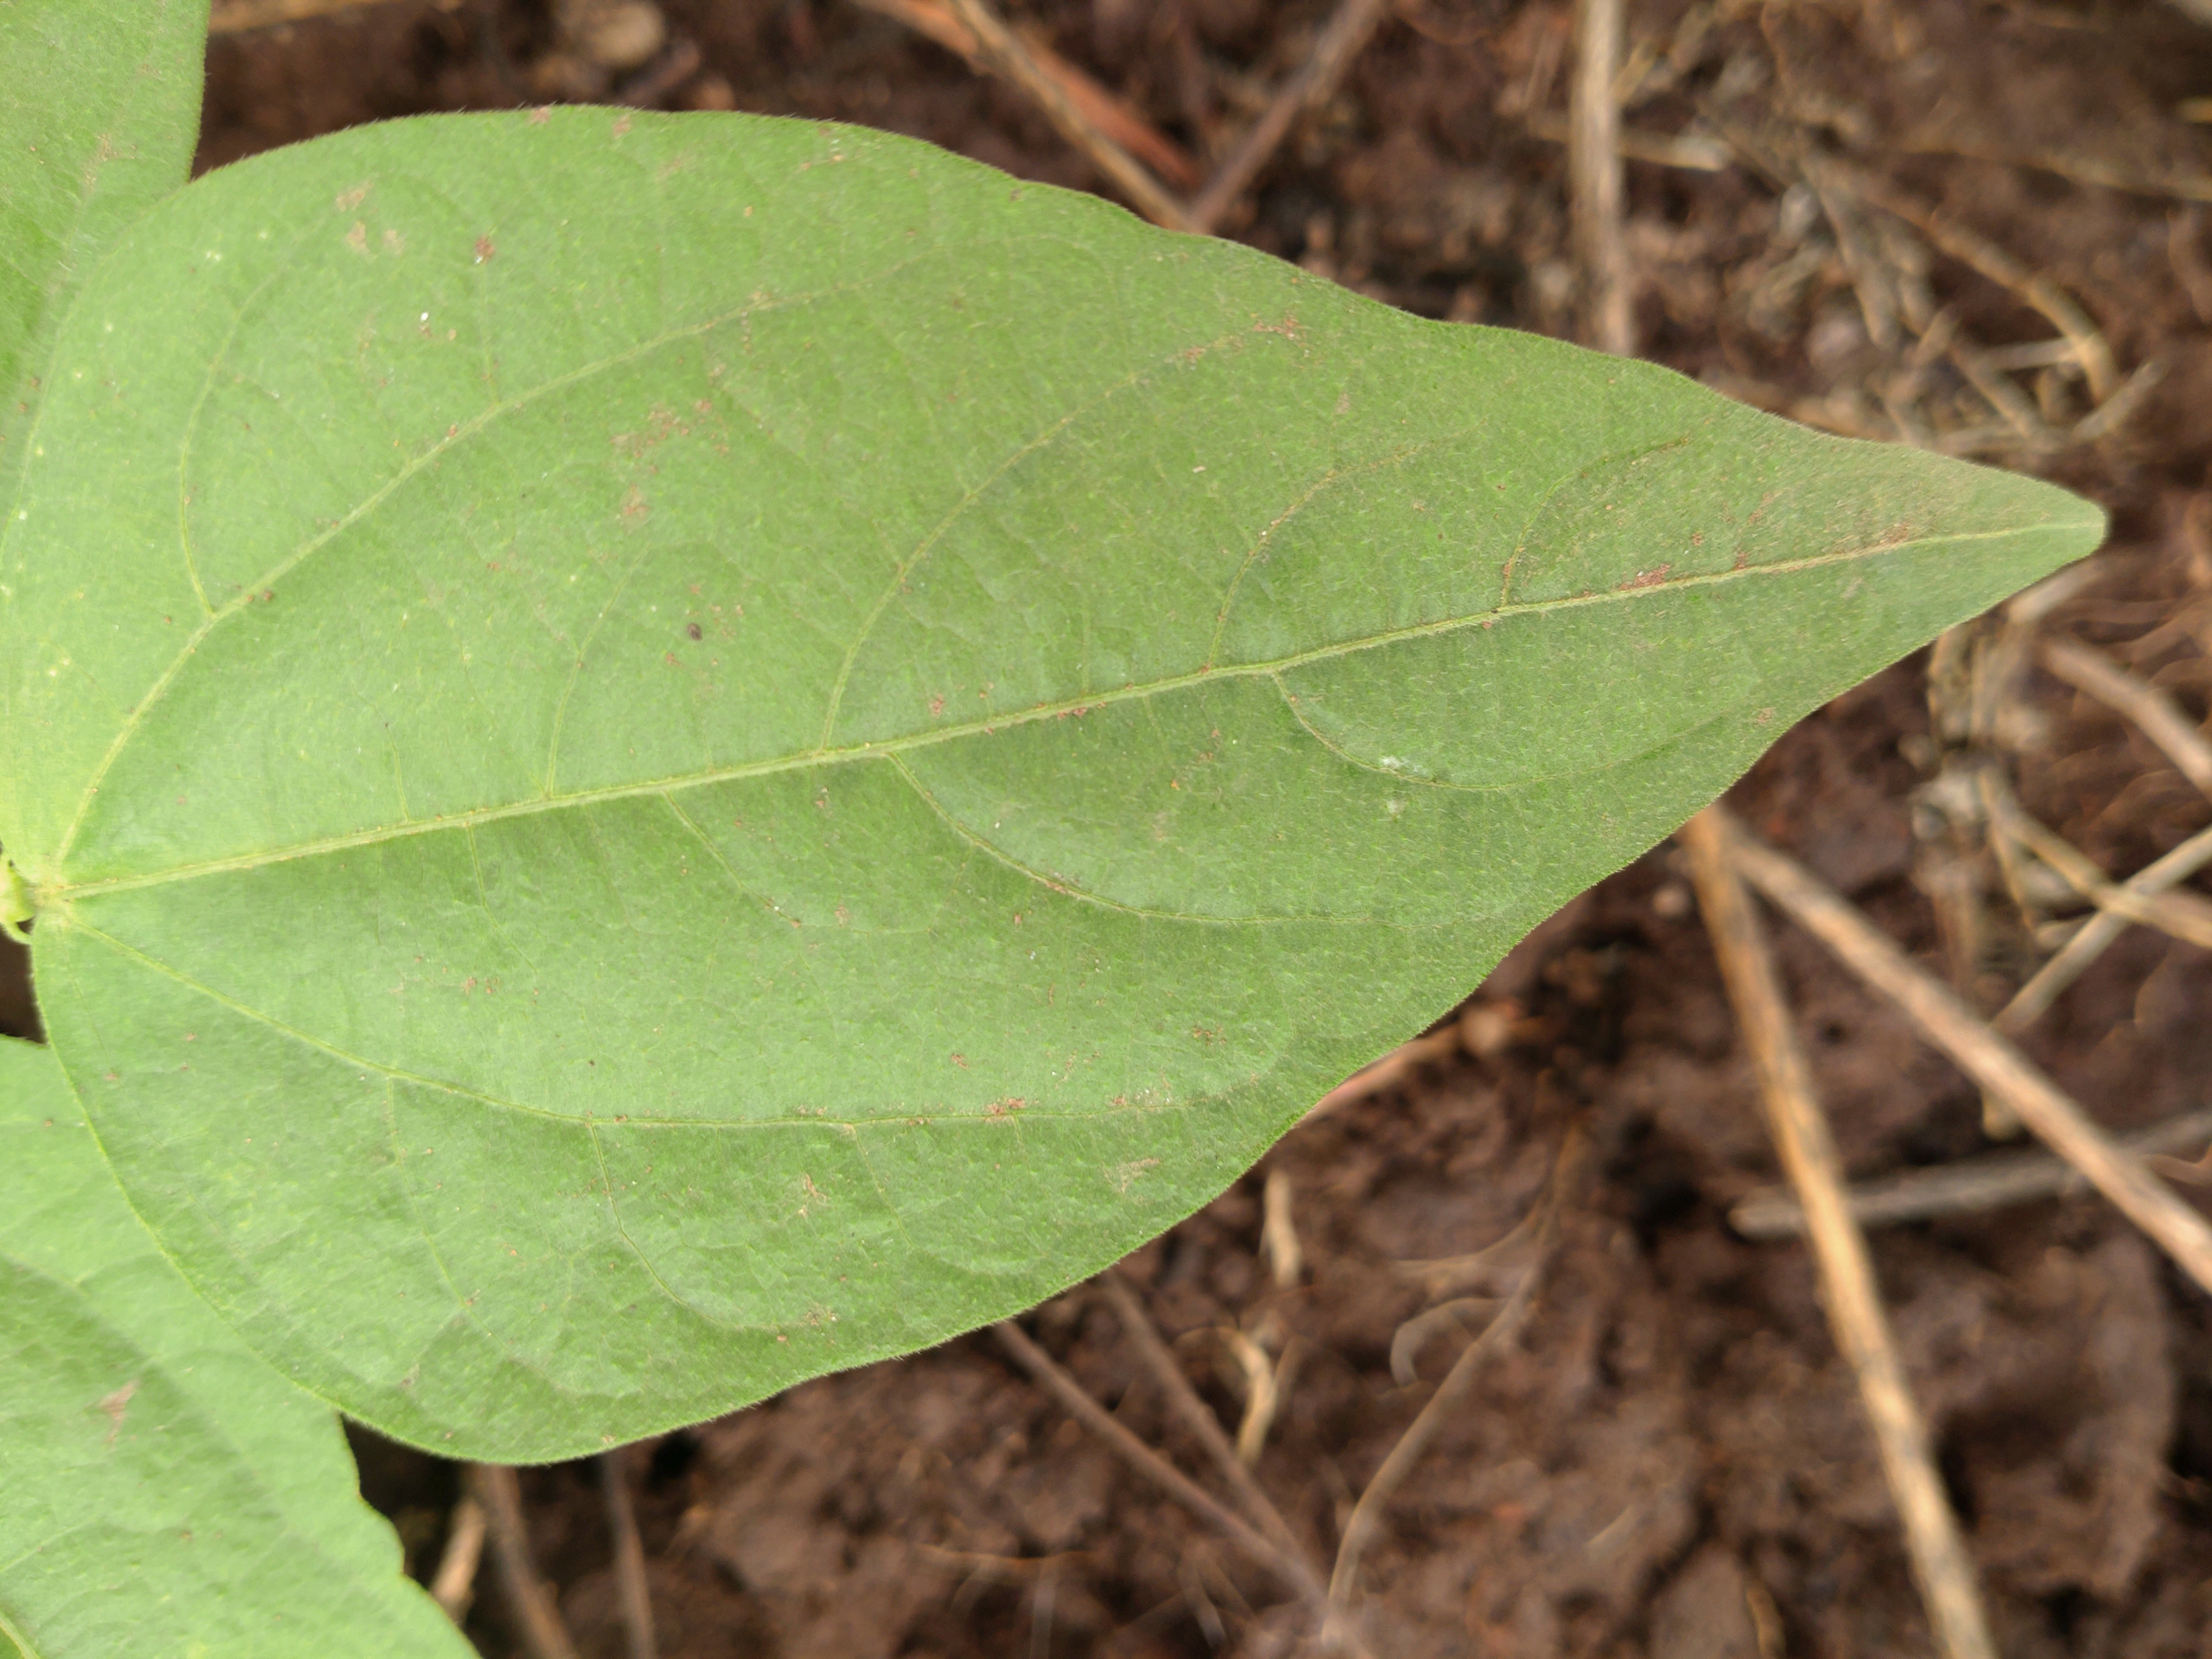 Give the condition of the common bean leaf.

healthy
